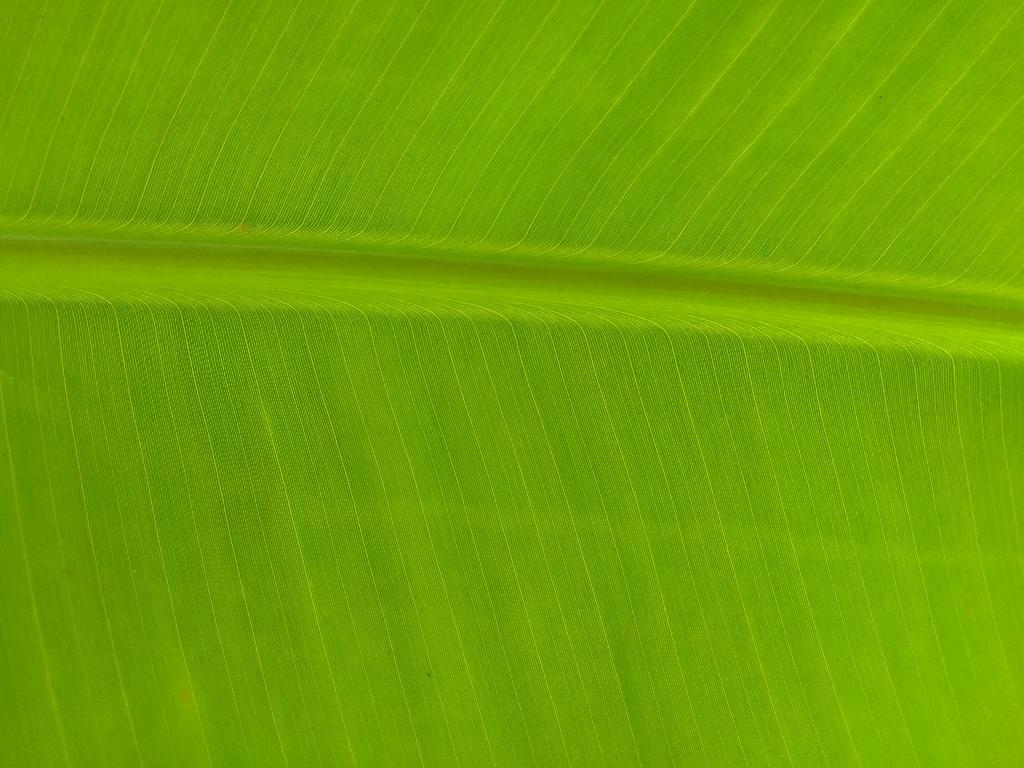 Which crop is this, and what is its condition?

banana, healthy
